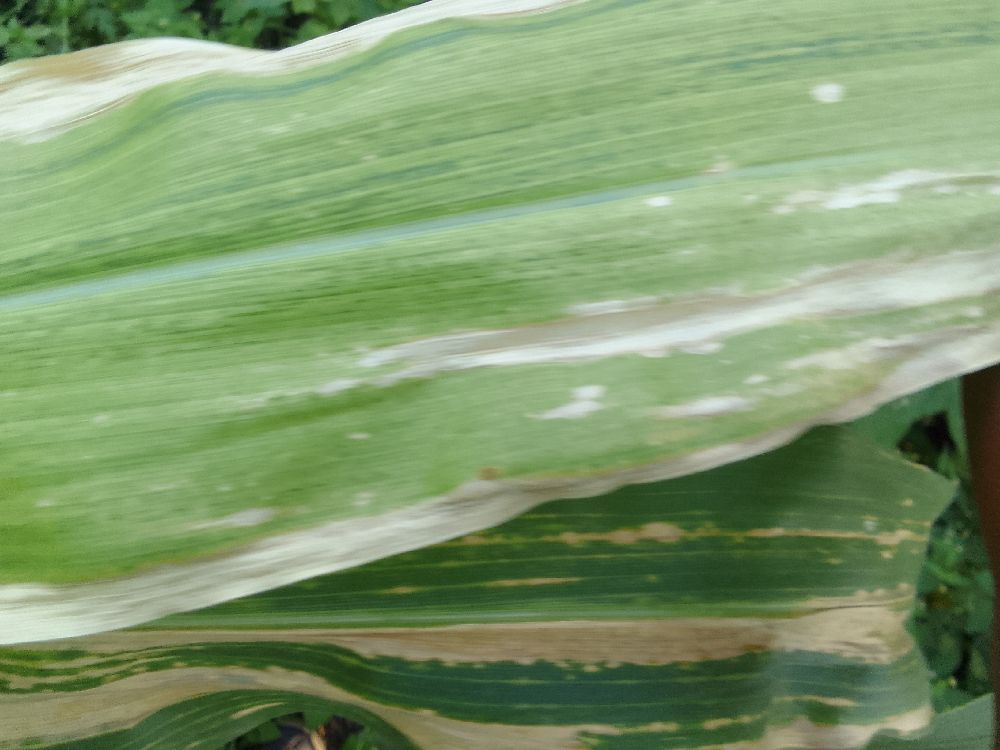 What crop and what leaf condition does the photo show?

maize, maize lethal necrosis
